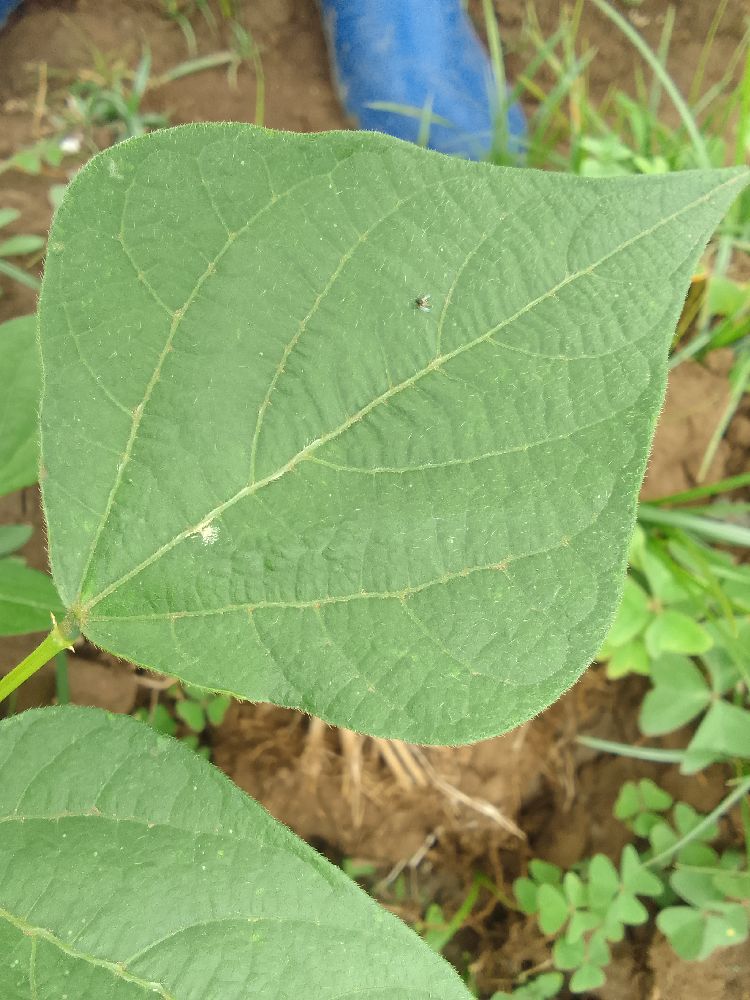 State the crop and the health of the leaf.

common bean, healthy
